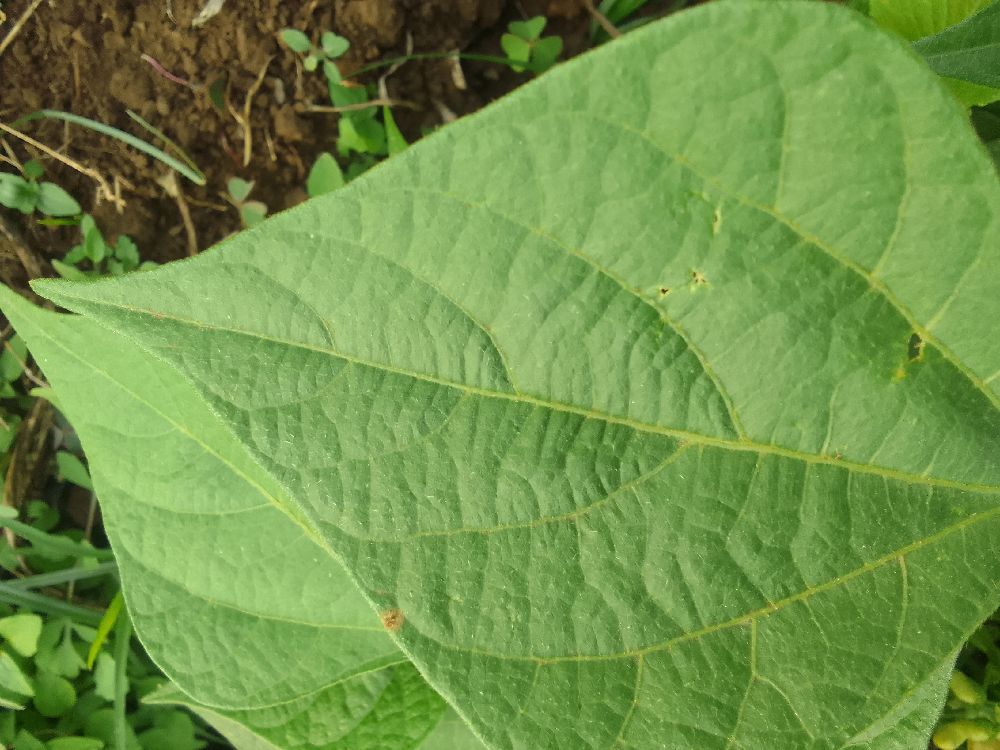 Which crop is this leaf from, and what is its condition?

common bean, healthy
